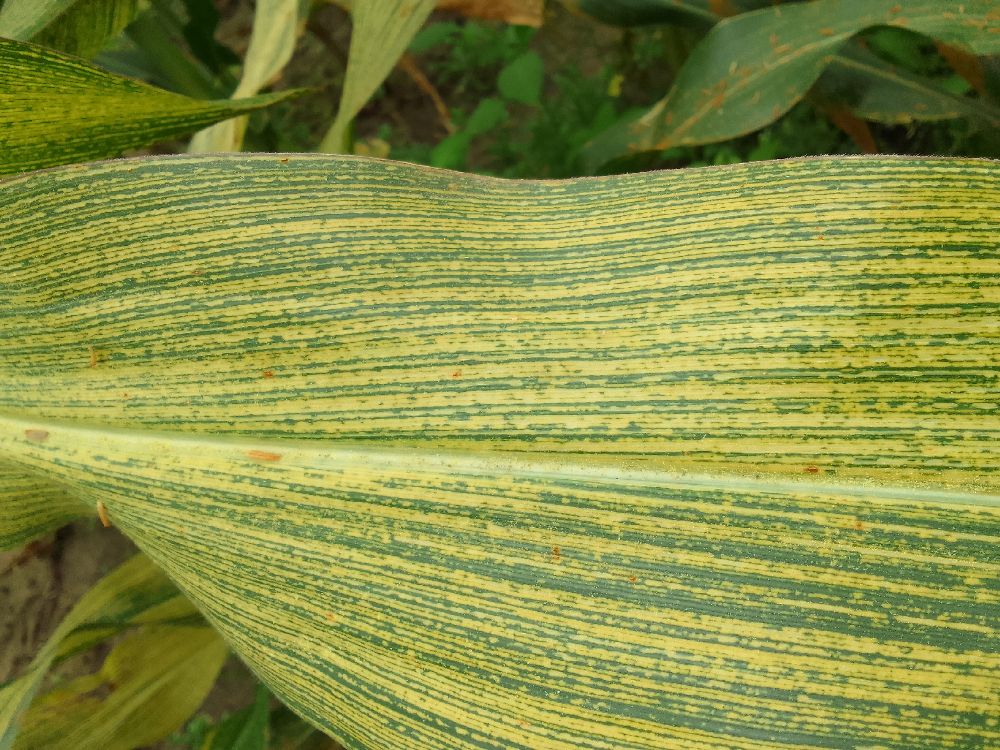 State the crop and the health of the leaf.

maize, maize streak virus
